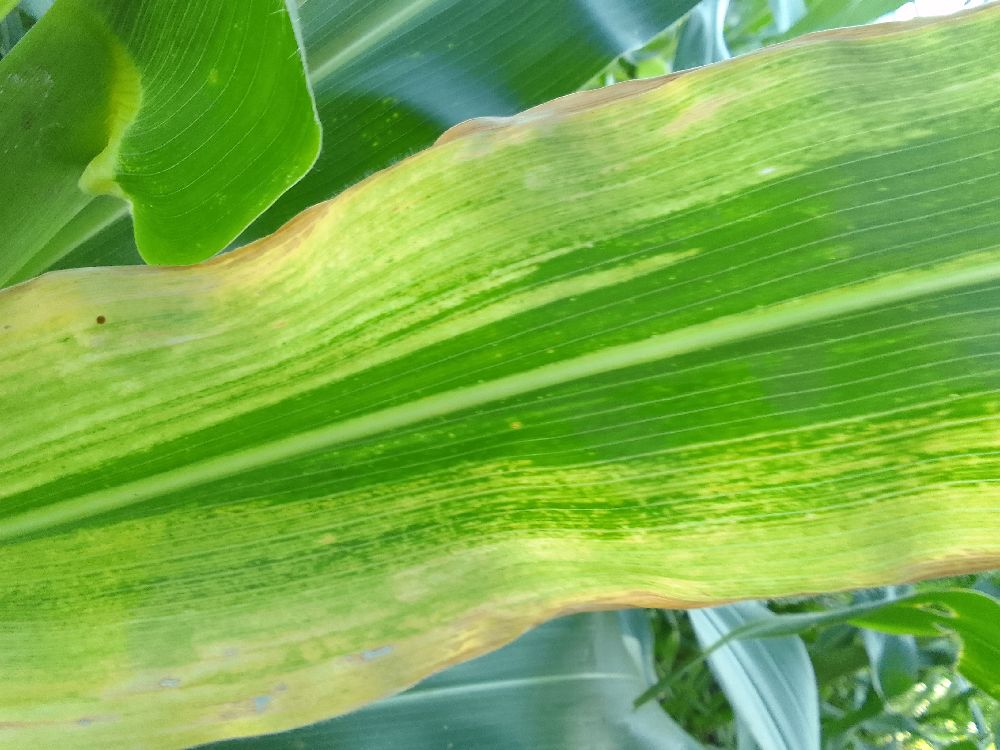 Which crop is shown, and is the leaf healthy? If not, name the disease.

maize, maize lethal necrosis
